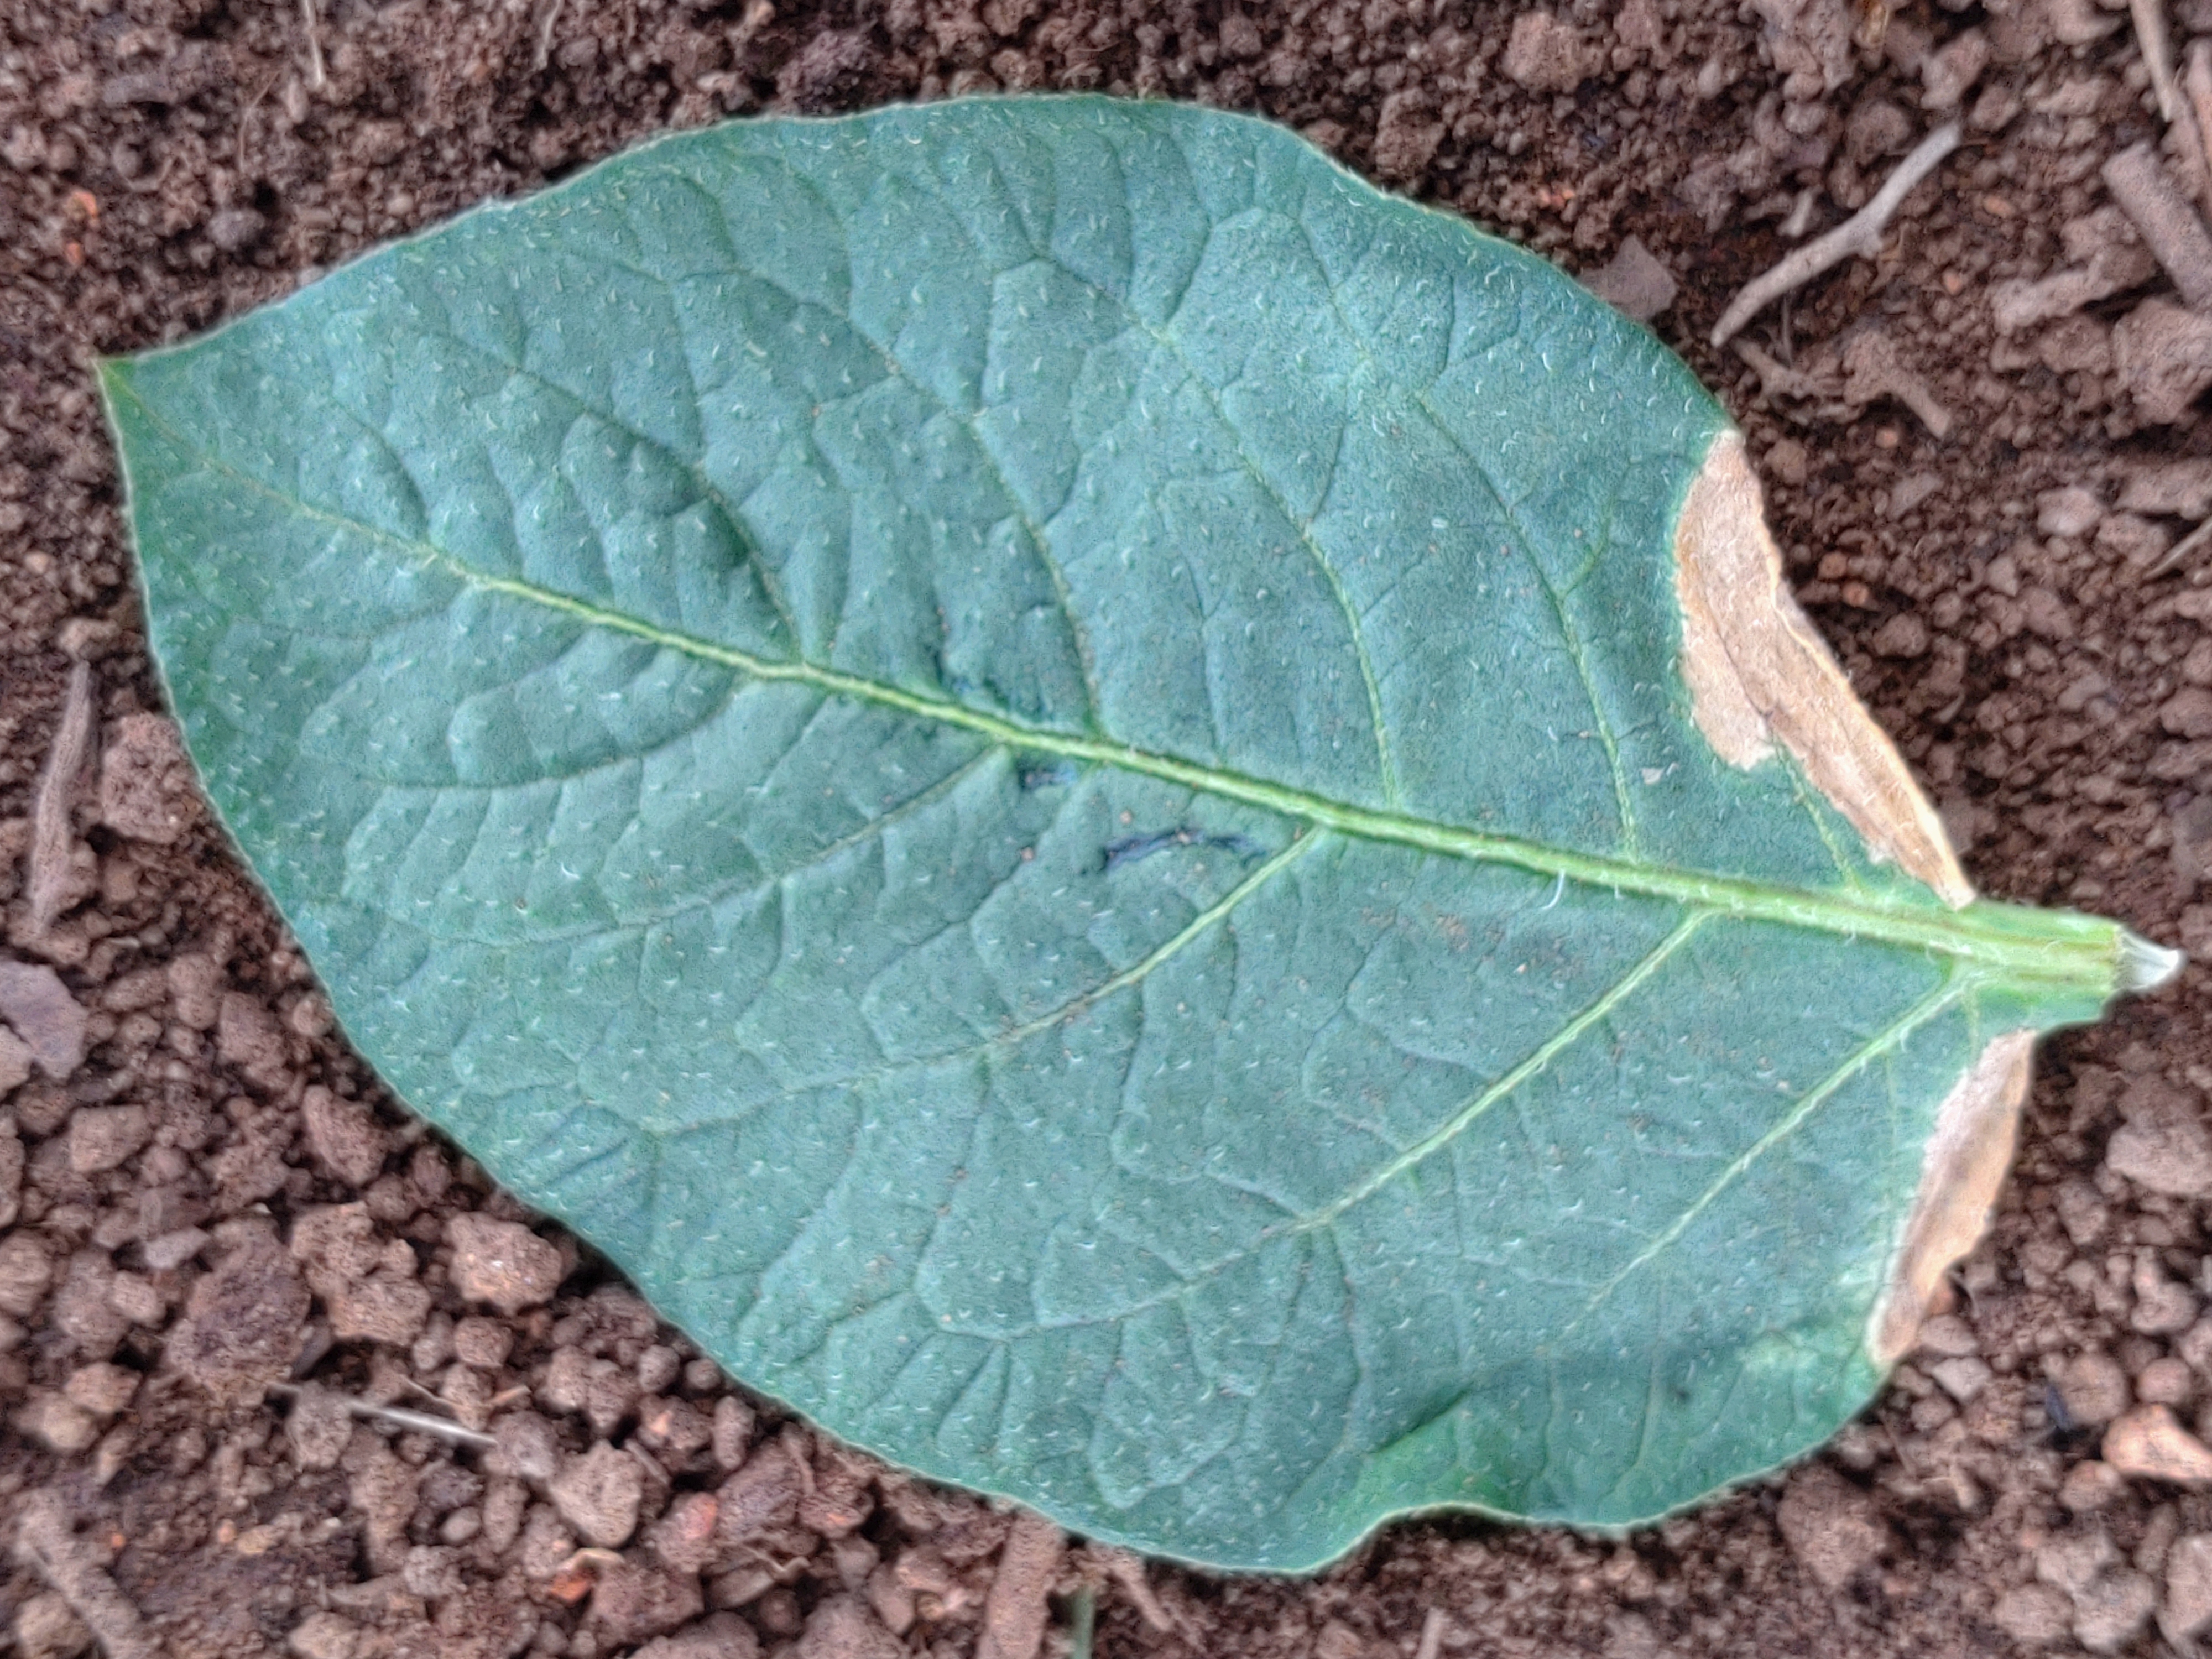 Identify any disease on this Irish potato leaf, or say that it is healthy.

early blight
